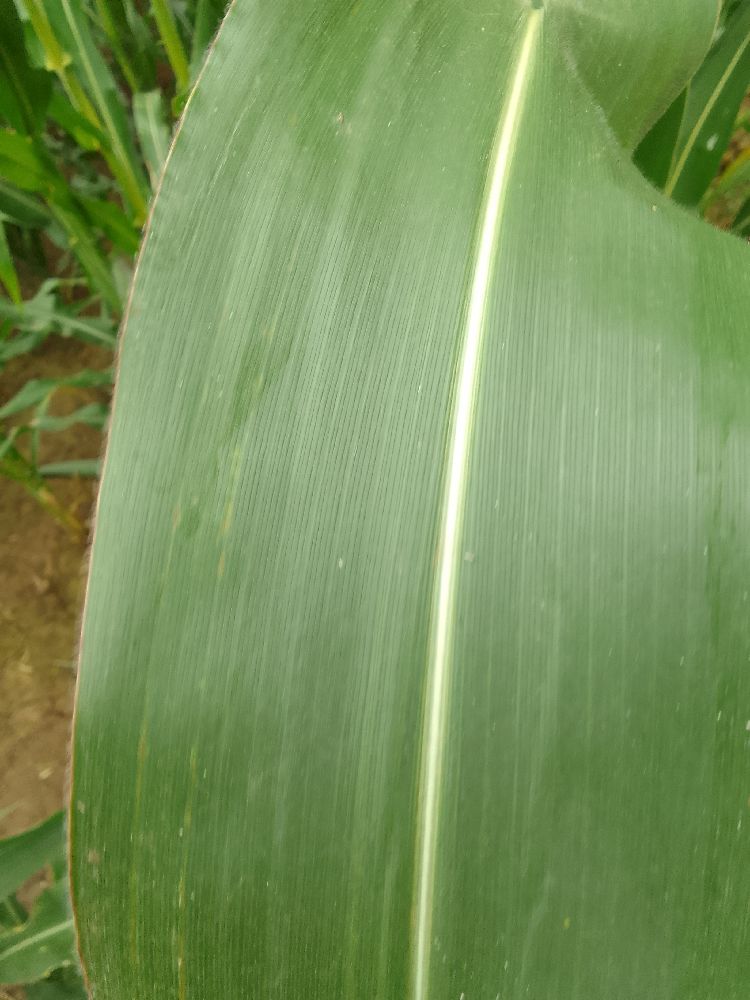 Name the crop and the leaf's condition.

maize, healthy
